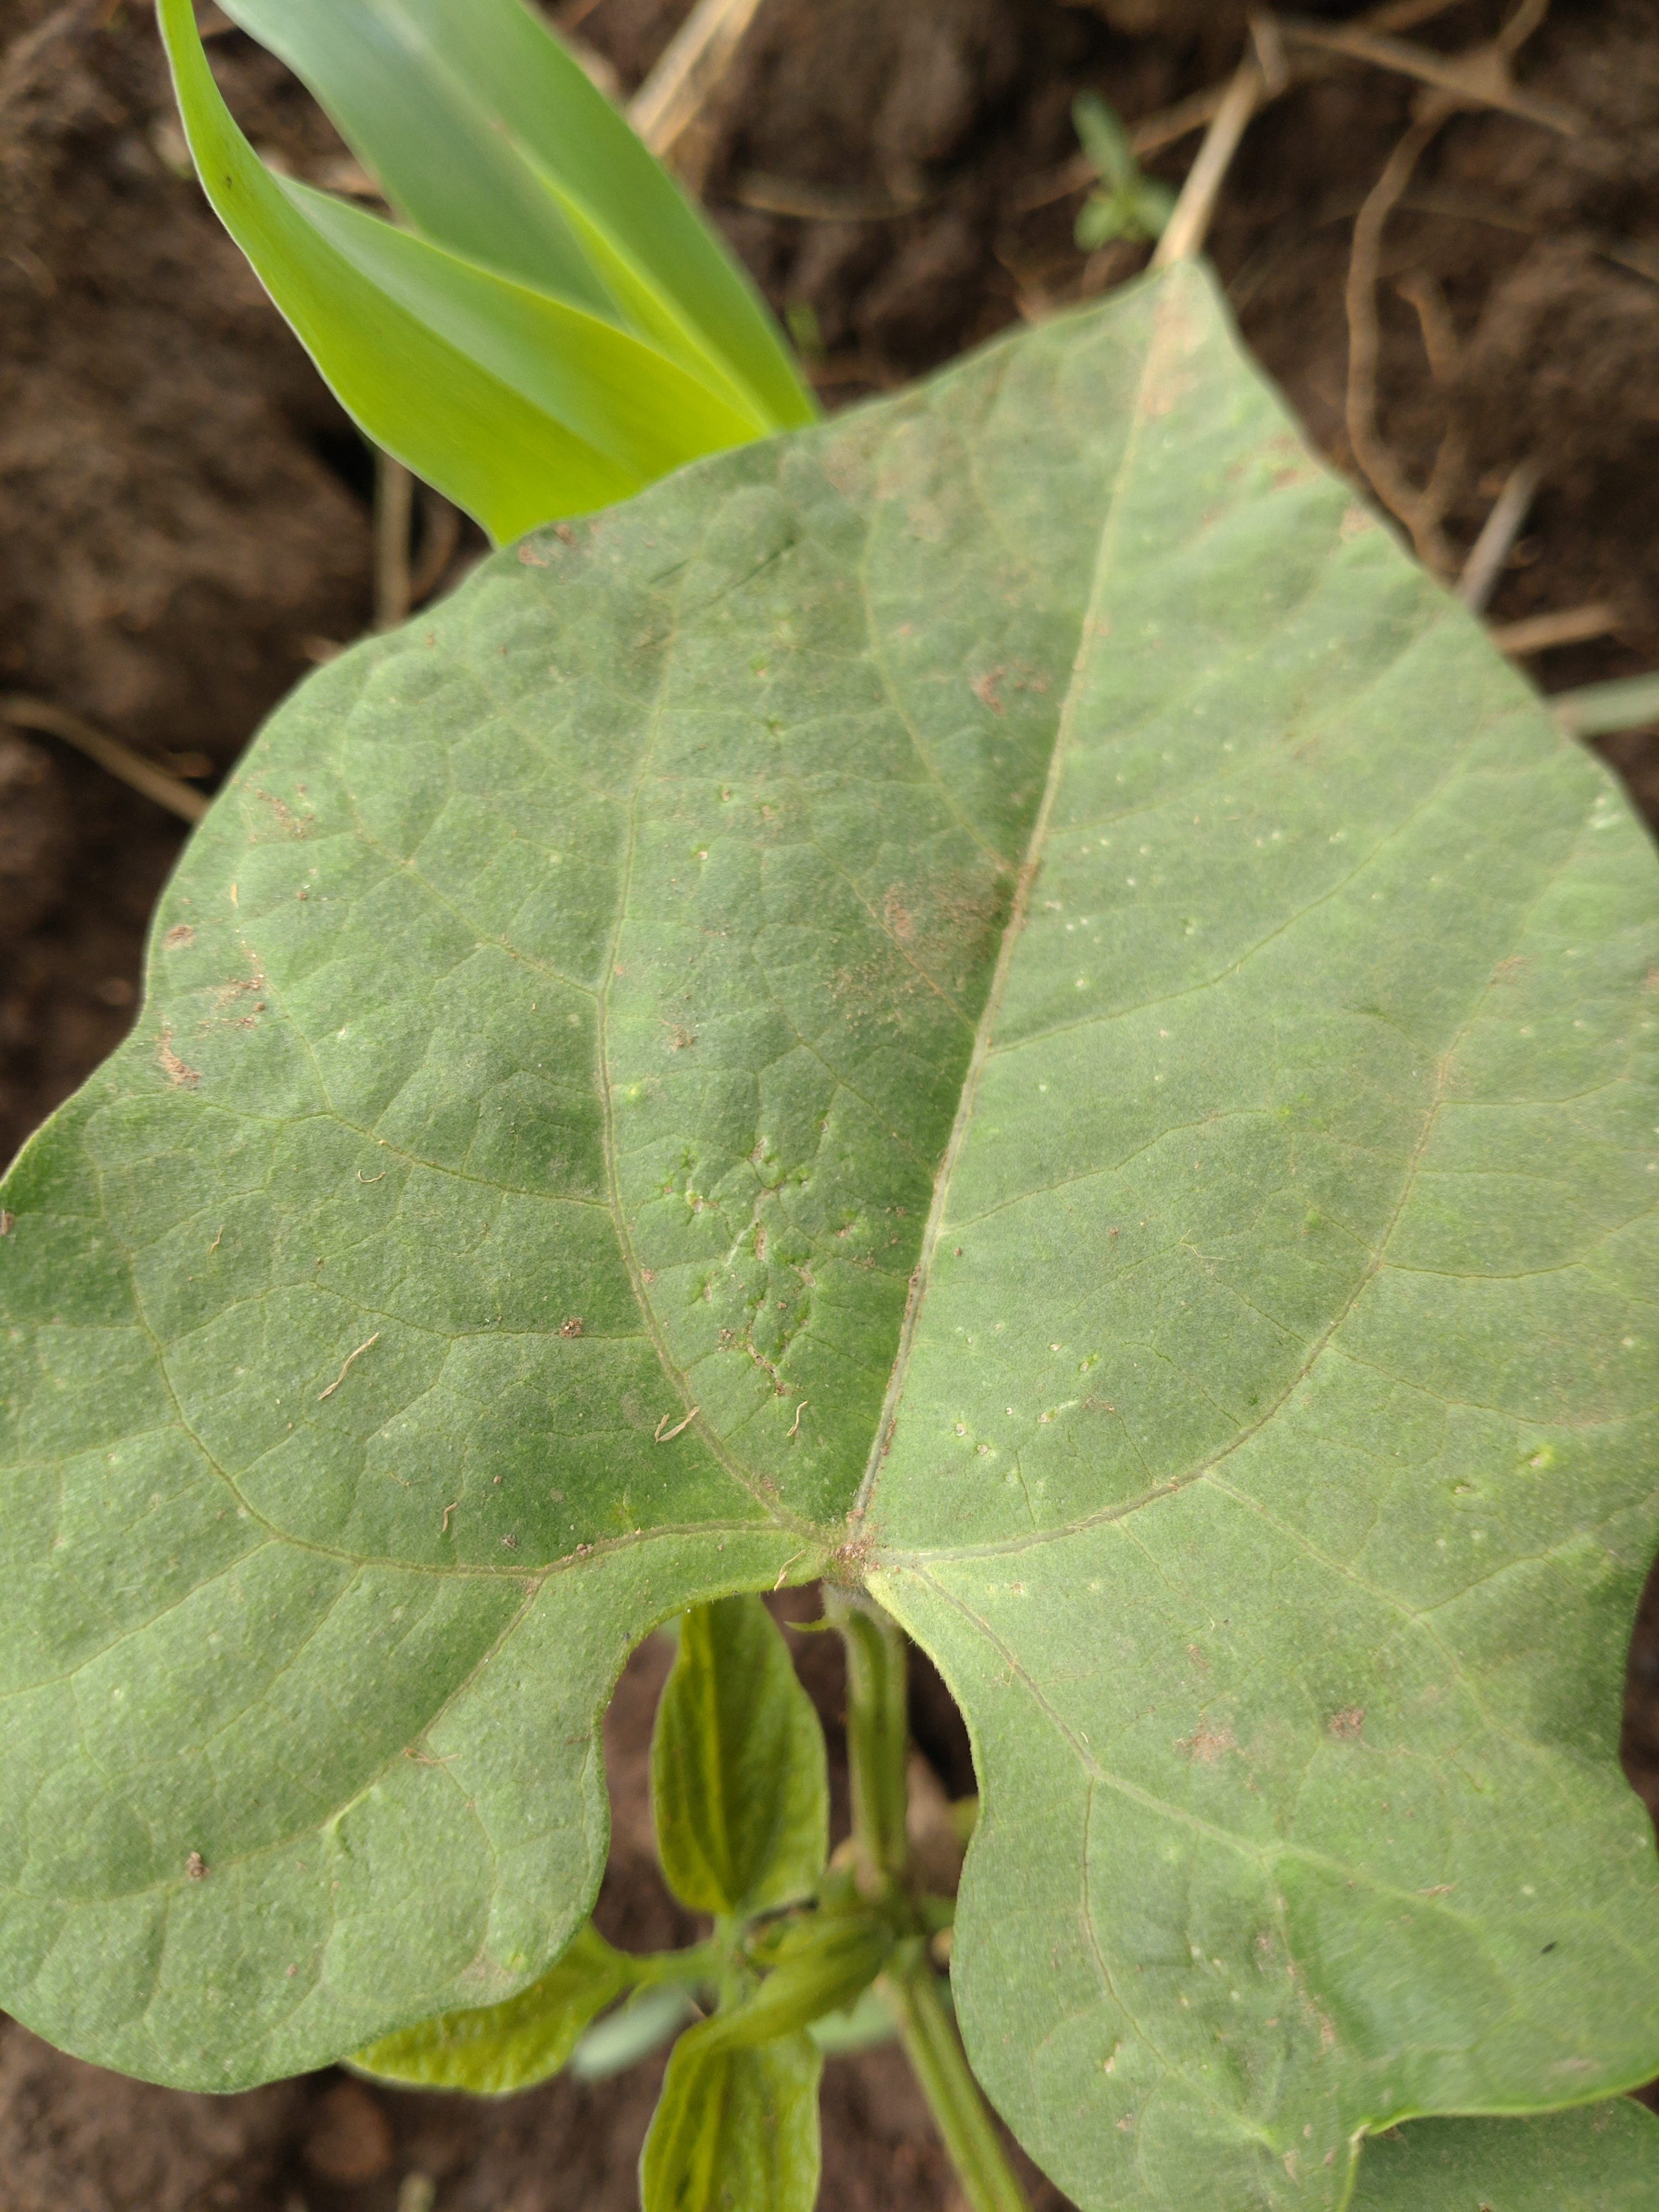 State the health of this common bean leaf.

healthy
